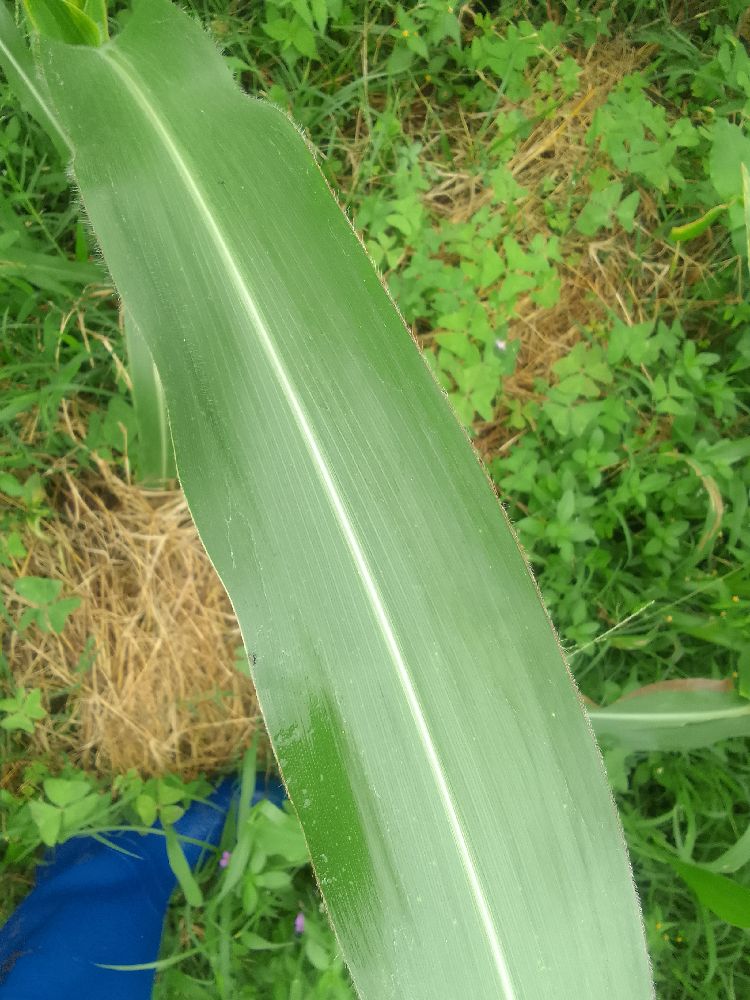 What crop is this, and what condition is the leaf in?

maize, healthy
